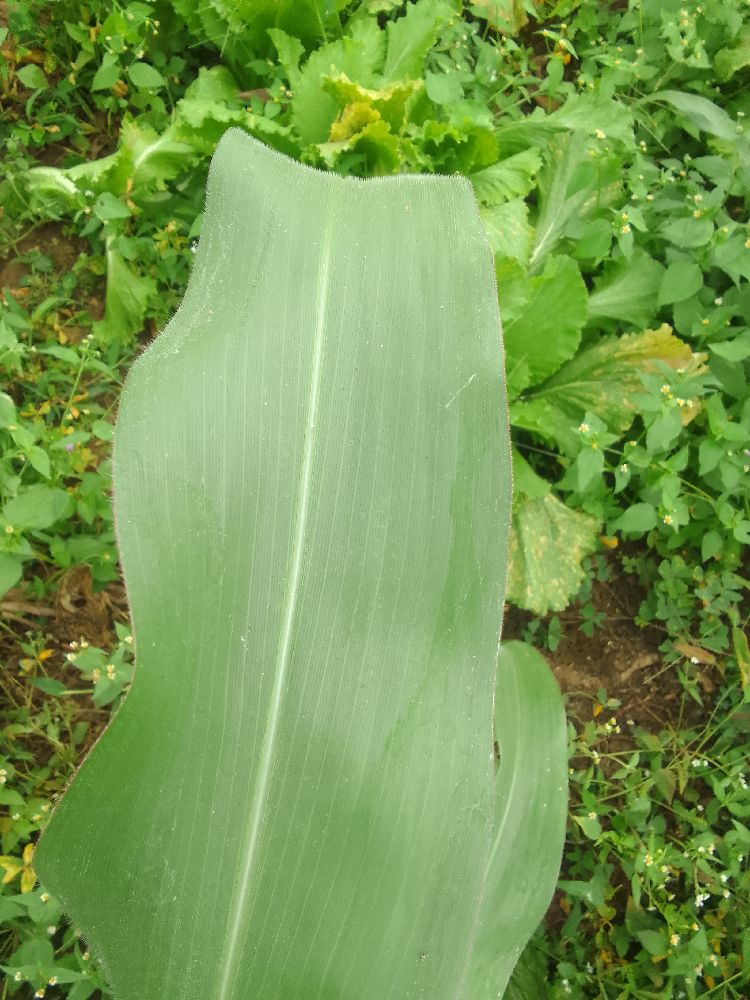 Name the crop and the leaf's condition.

maize, healthy
